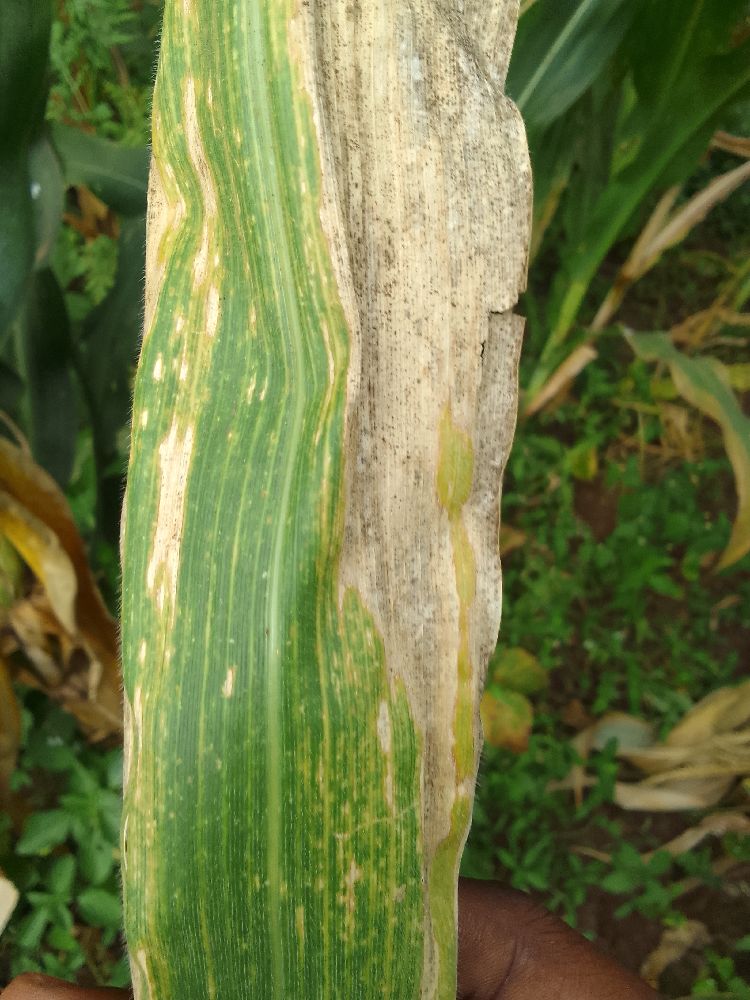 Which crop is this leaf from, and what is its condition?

maize, maize lethal necrosis
